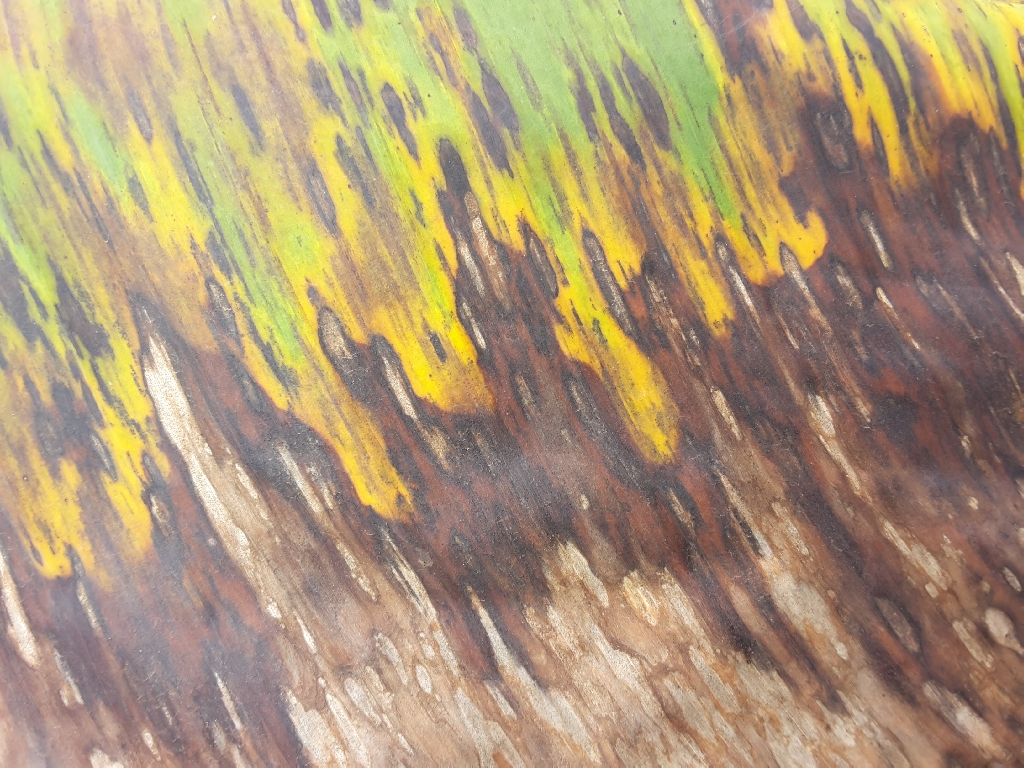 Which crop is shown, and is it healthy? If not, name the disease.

banana, black sigatoka
